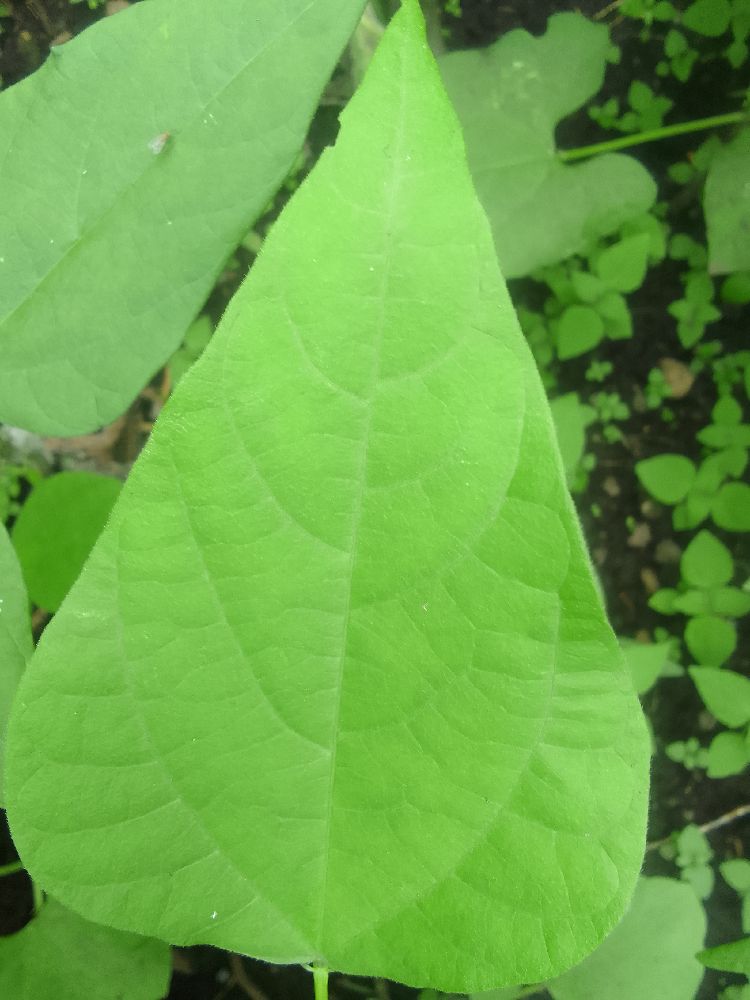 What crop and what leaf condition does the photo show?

common bean, healthy
